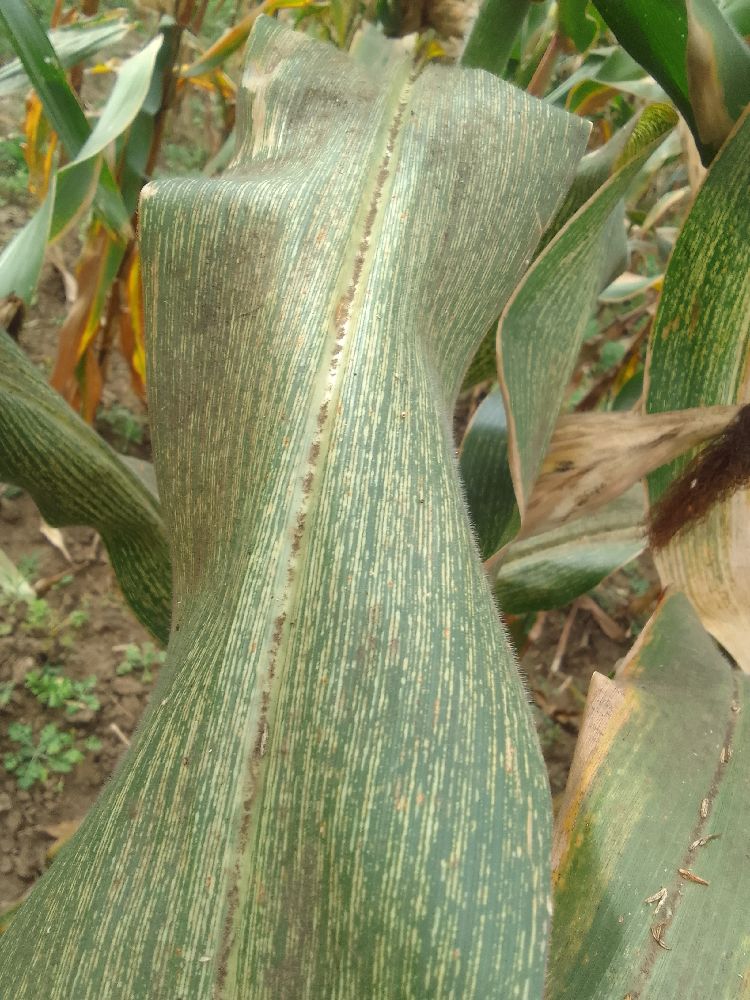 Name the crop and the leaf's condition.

maize, maize streak virus
